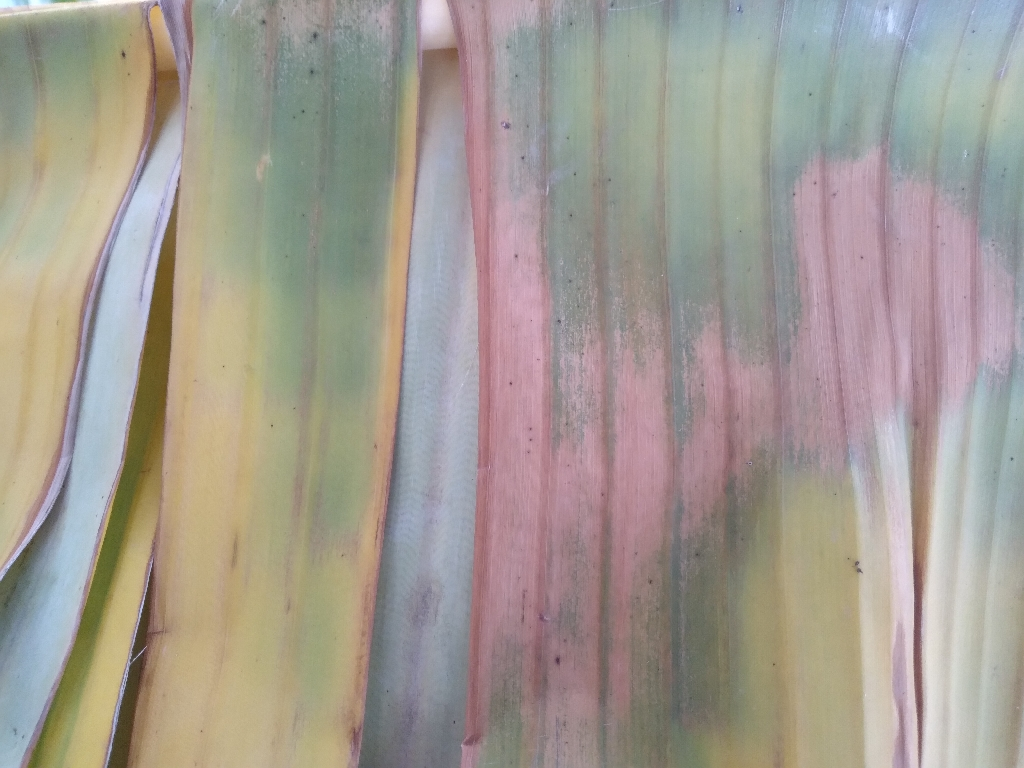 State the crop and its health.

banana, fusarium wilt race 1
